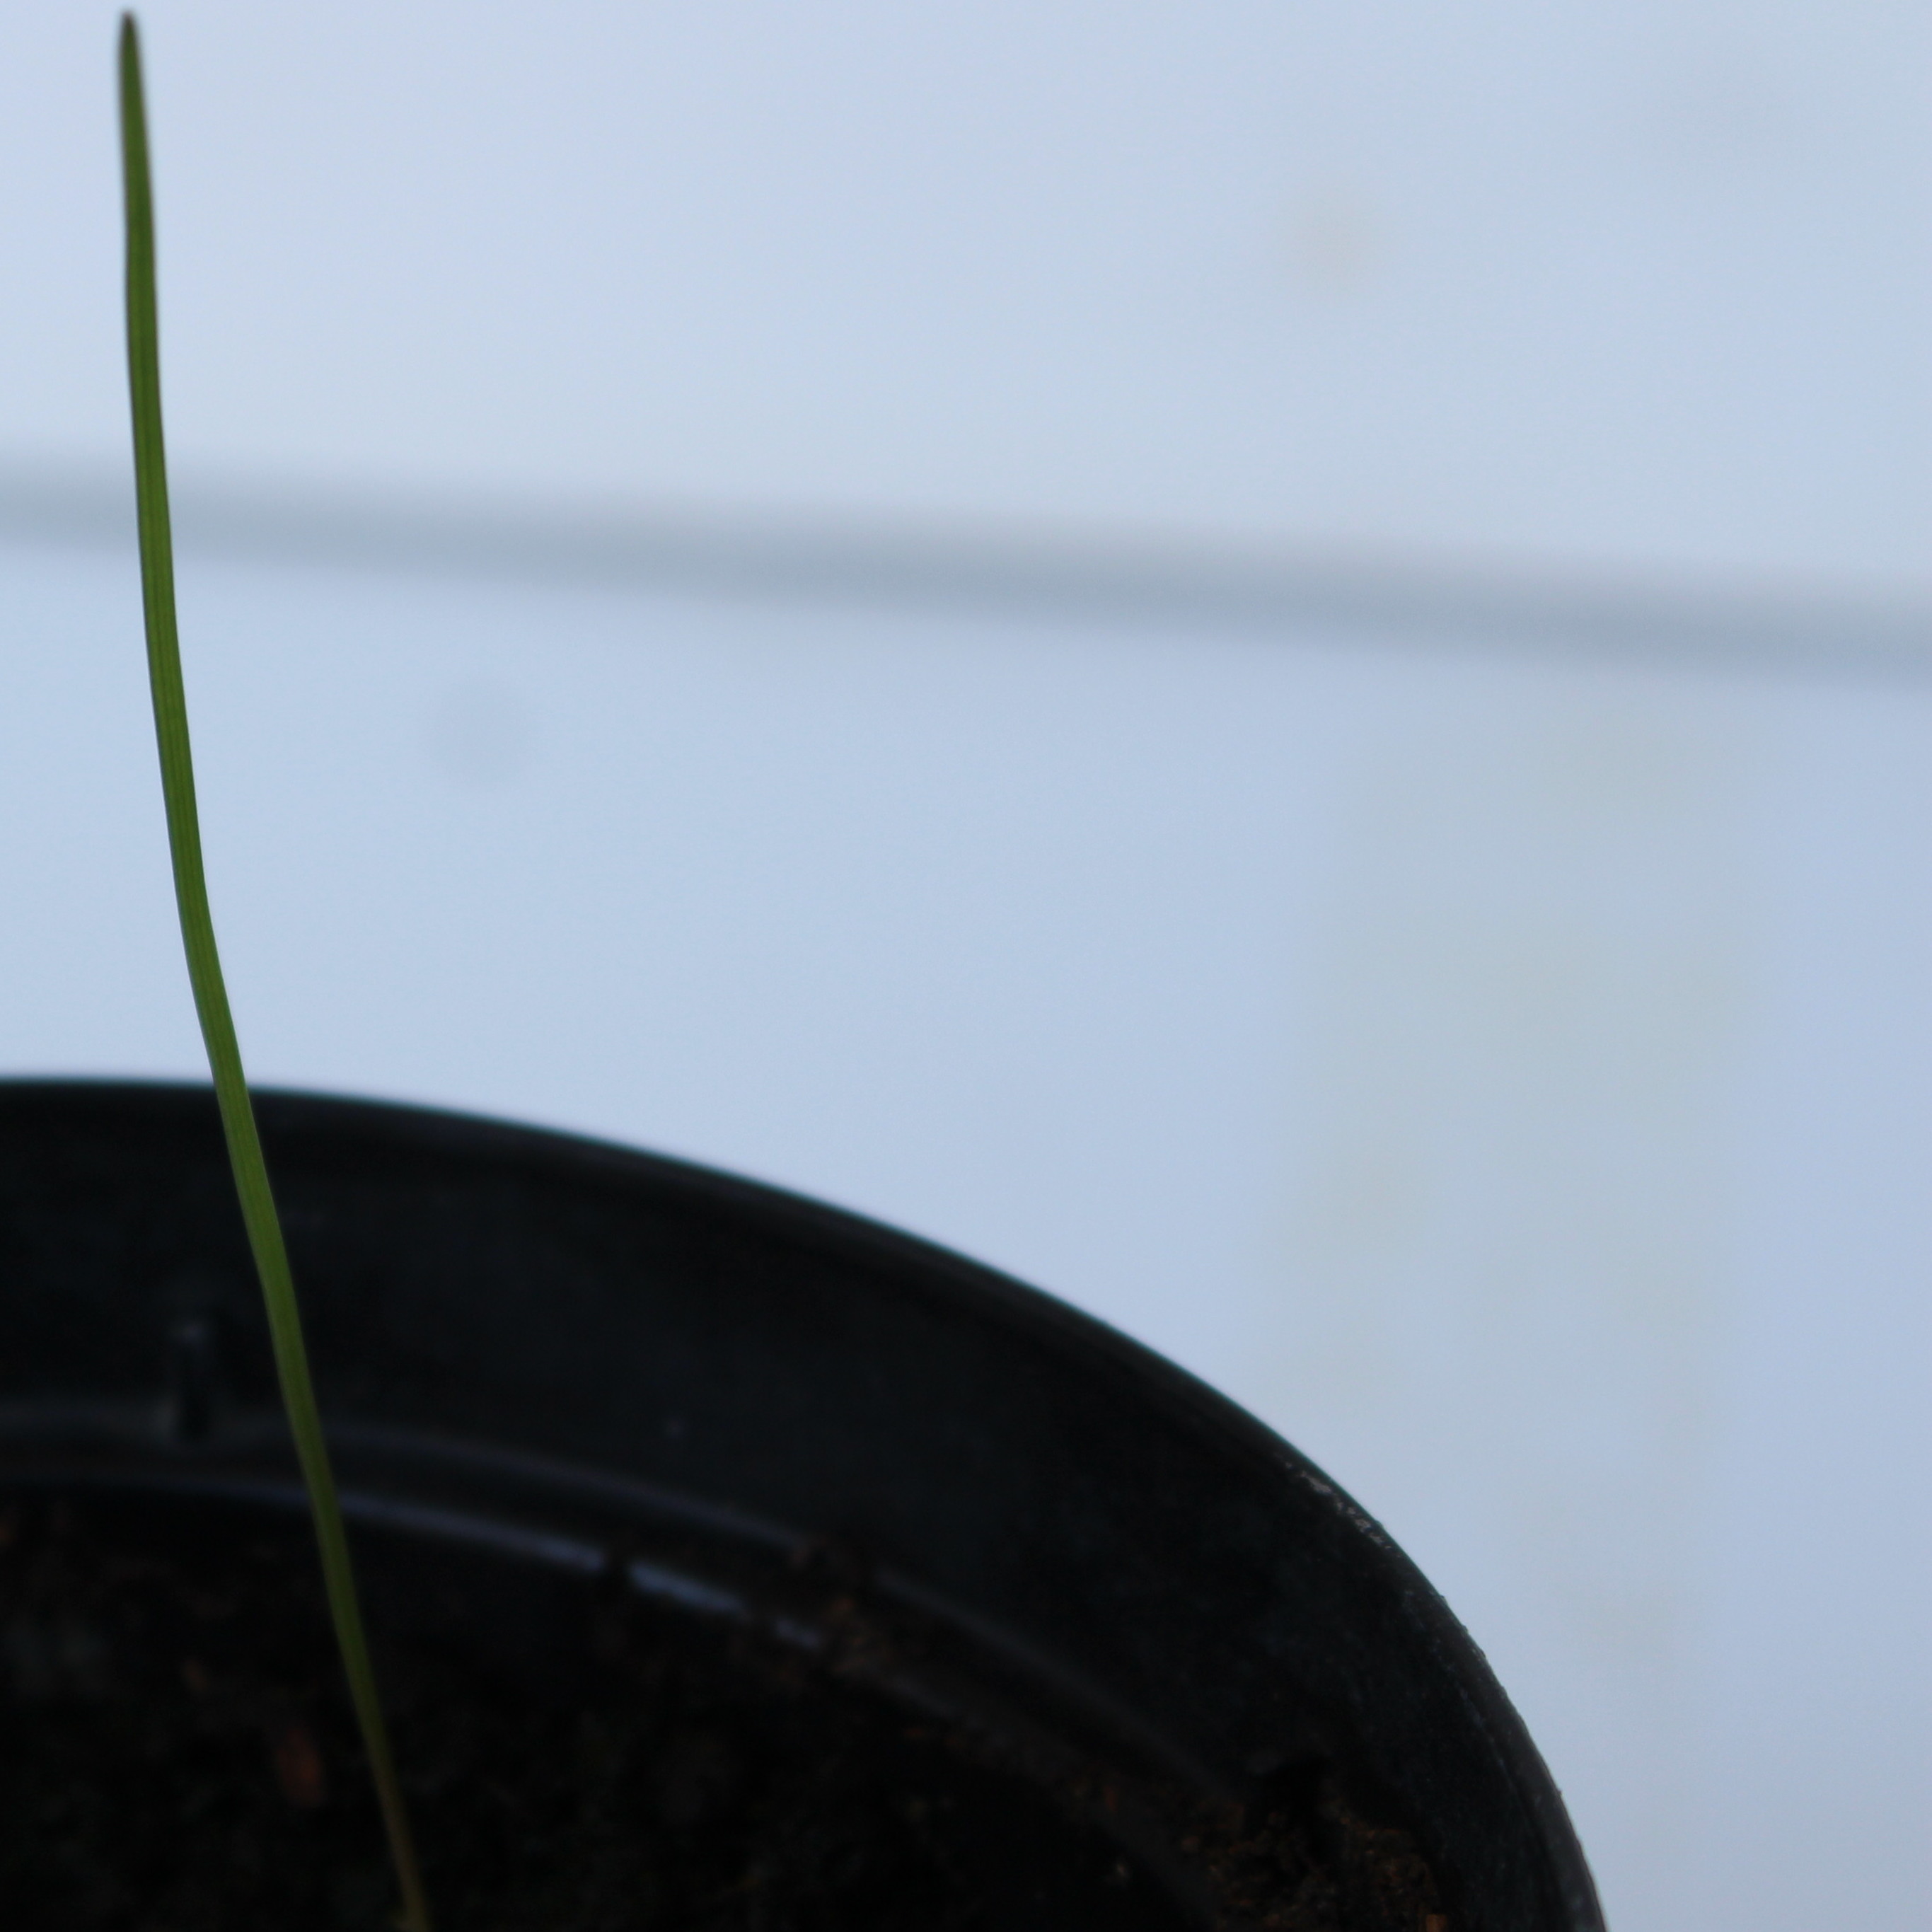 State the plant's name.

Lolium multiflorum
